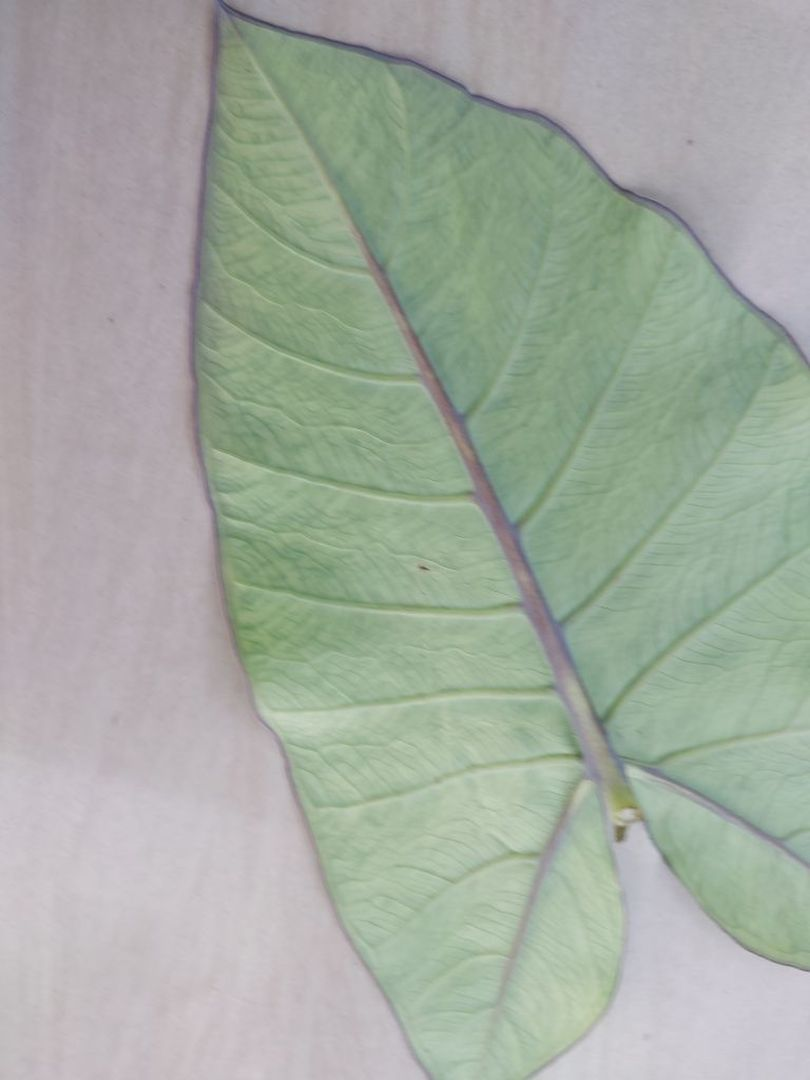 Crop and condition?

taro, mosaic
